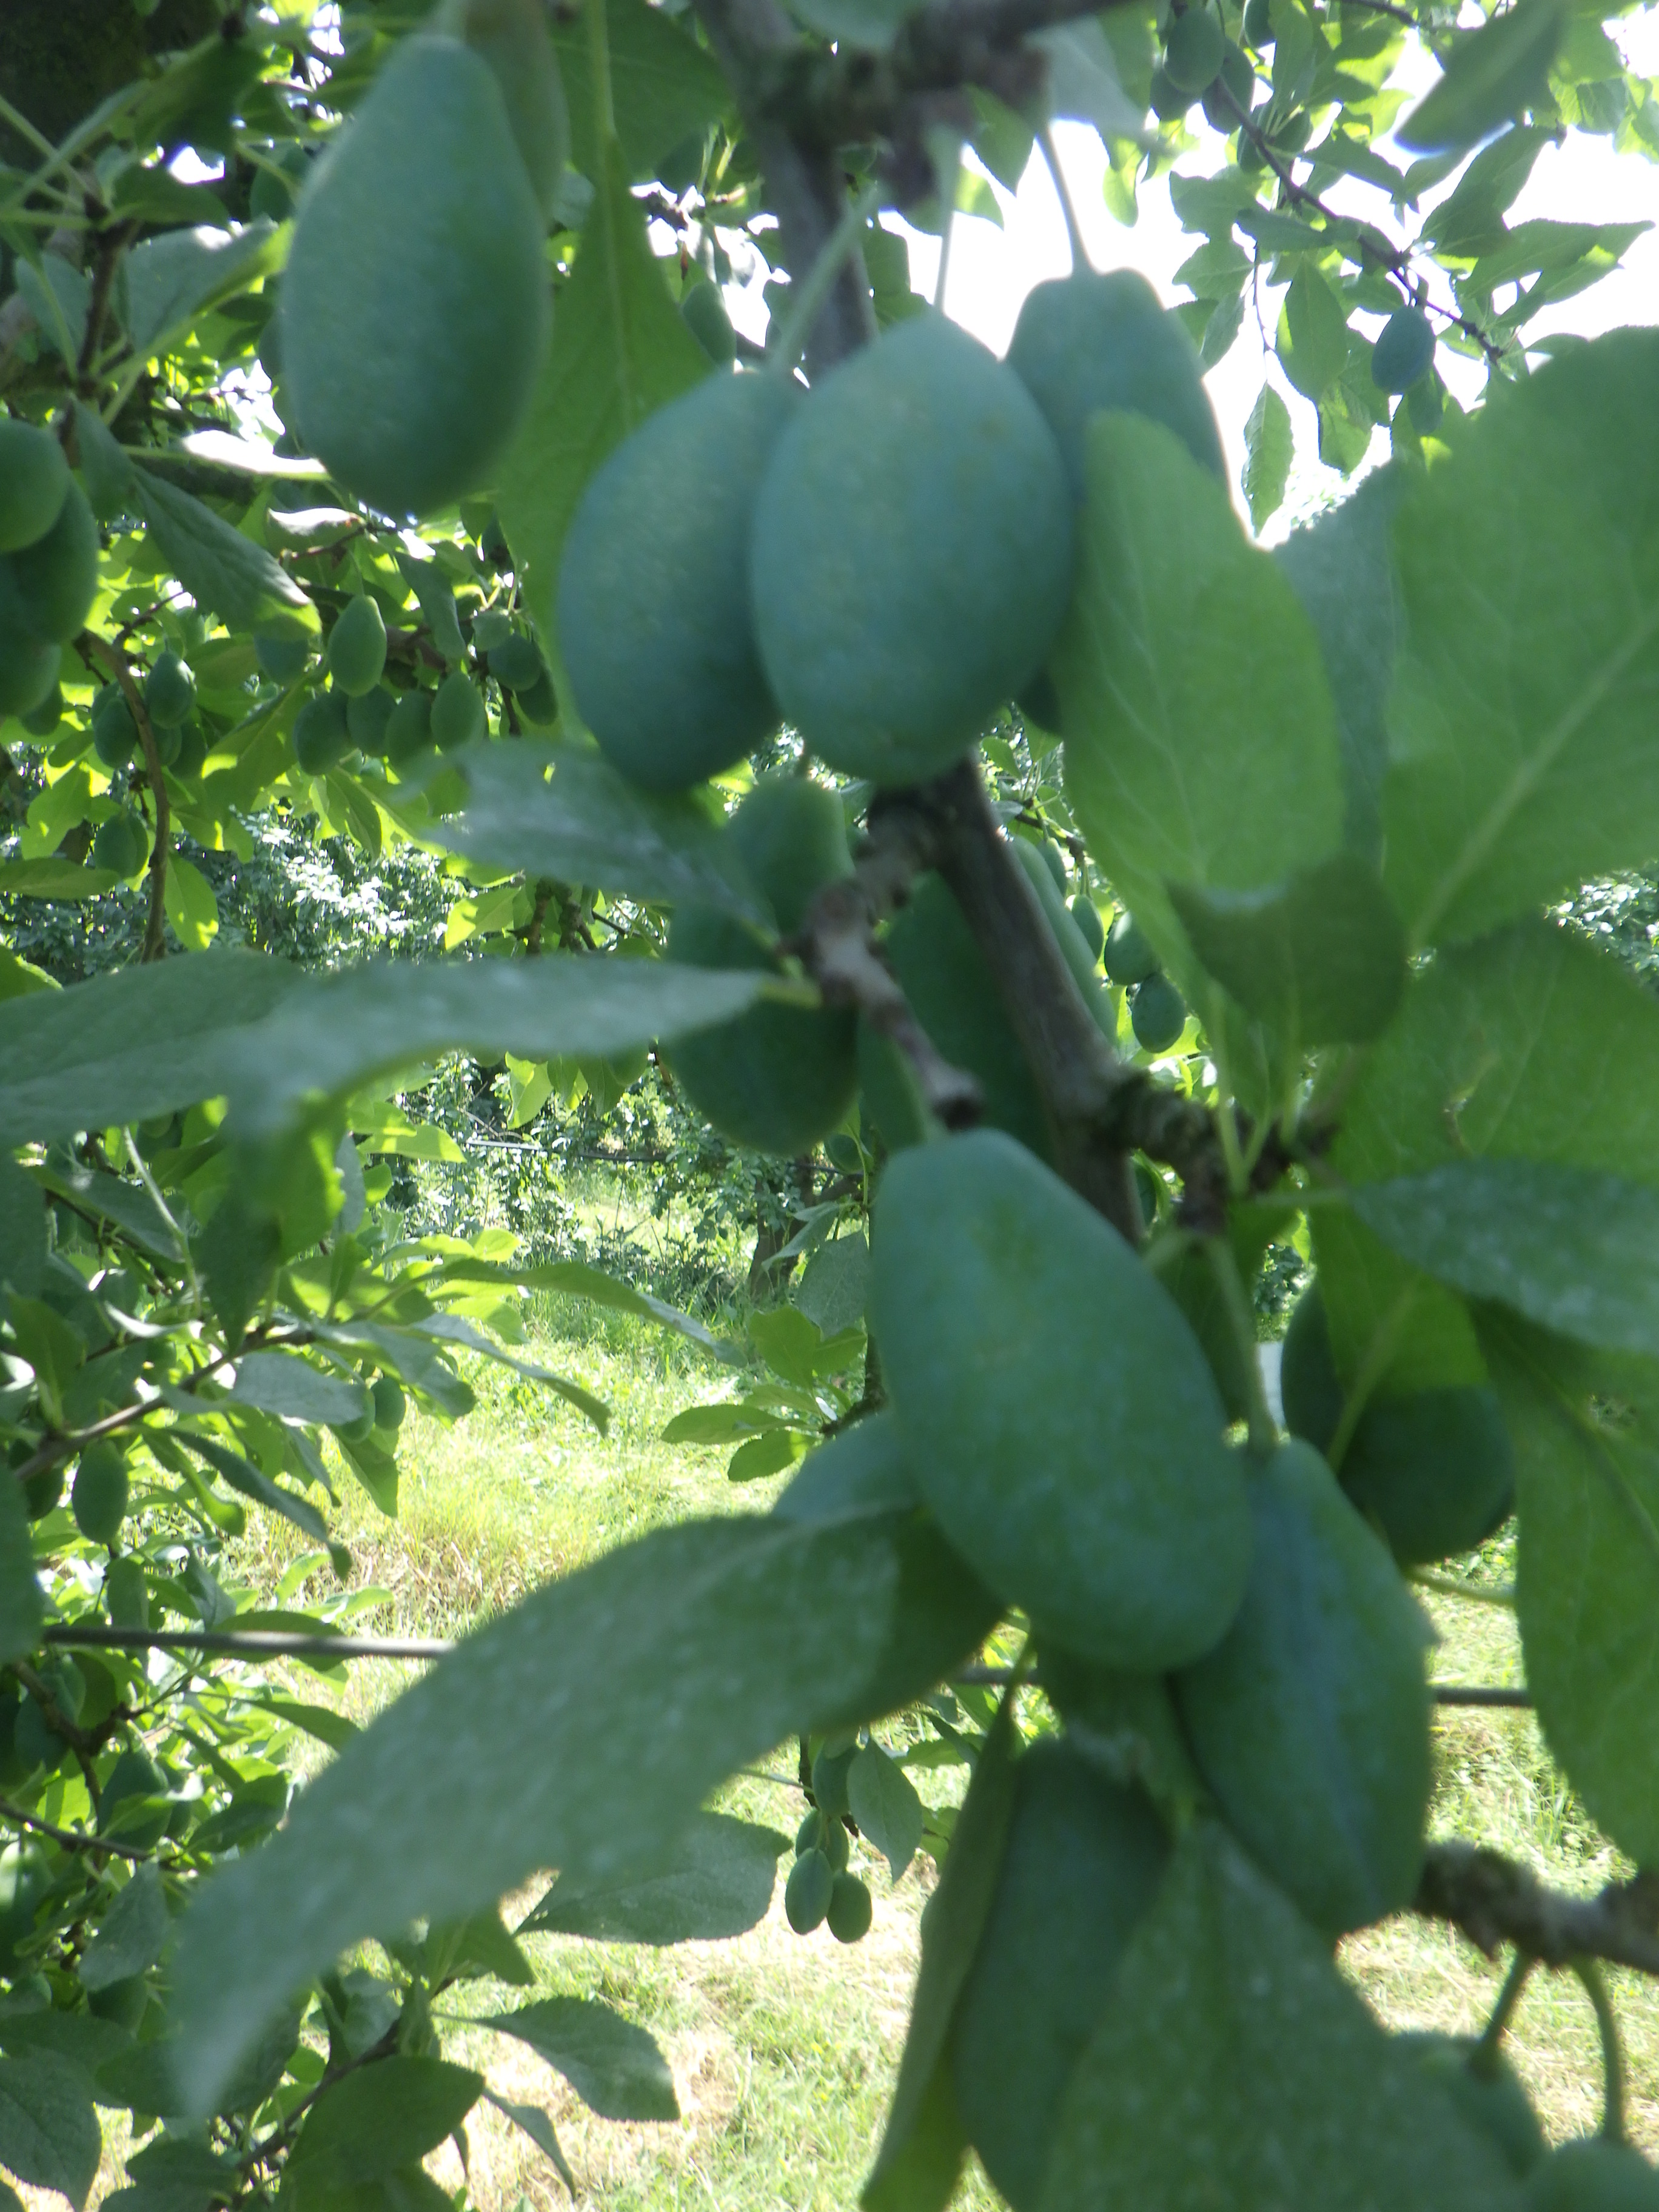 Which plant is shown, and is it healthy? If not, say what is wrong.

plum, healthy
